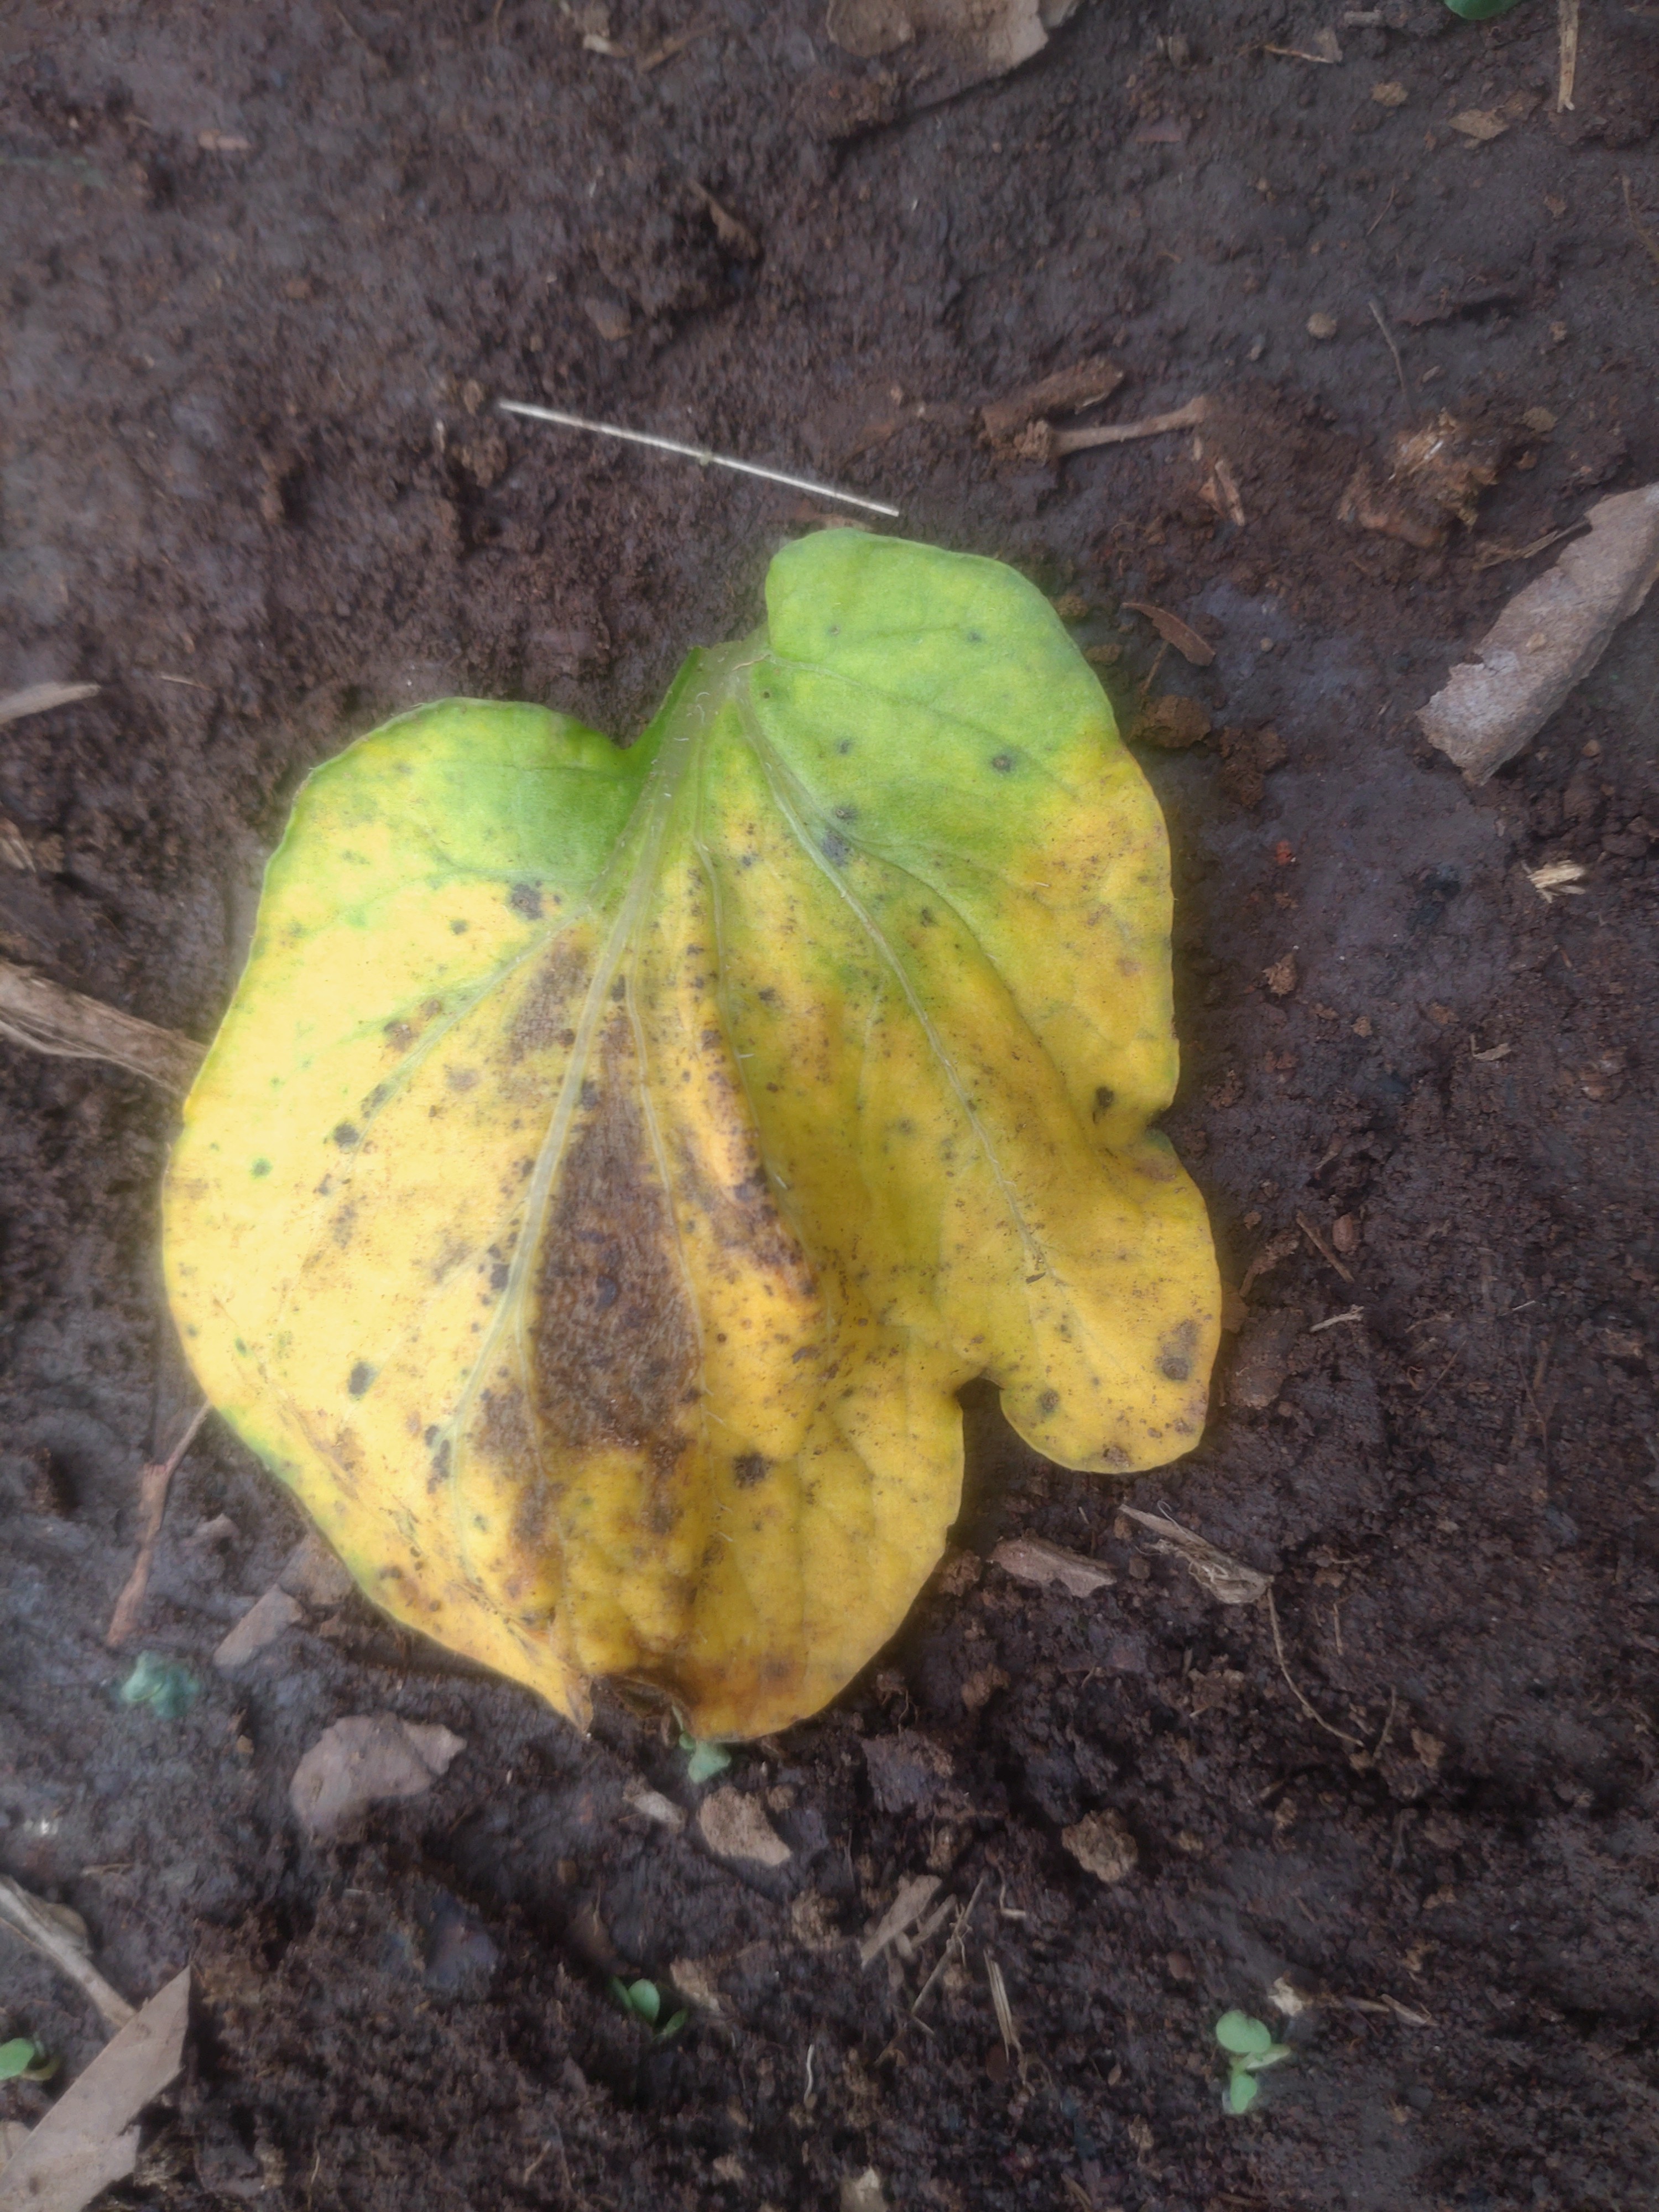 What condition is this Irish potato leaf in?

late blight
